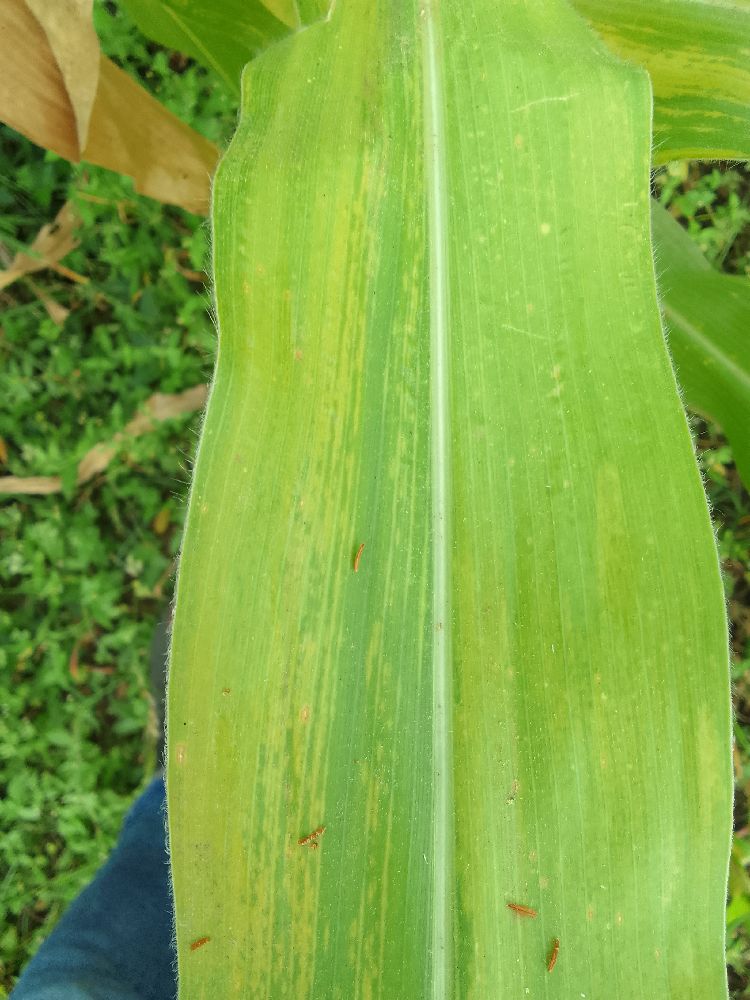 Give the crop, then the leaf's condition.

maize, maize lethal necrosis
